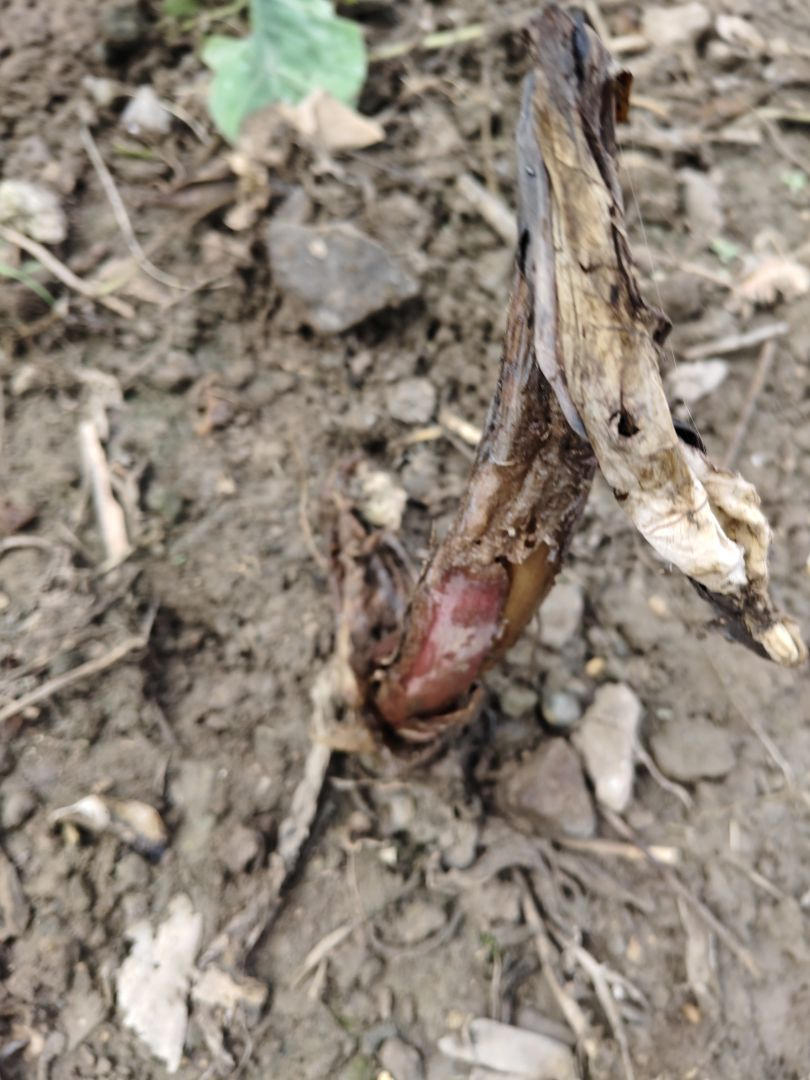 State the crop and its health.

taro, root rot
